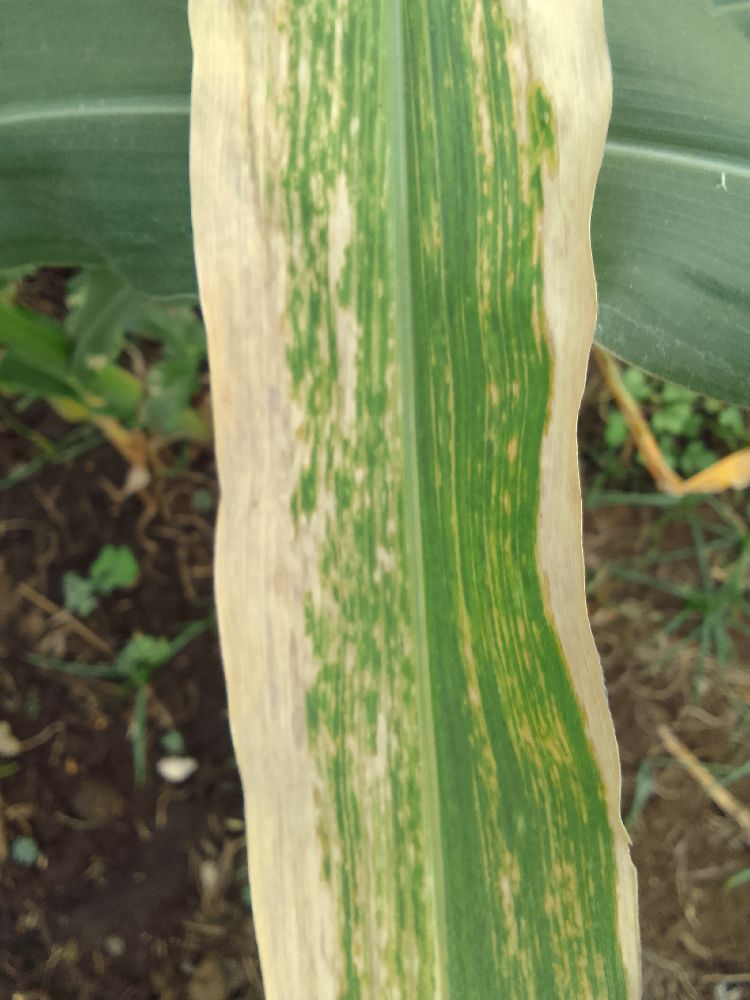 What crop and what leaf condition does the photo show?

maize, maize lethal necrosis
